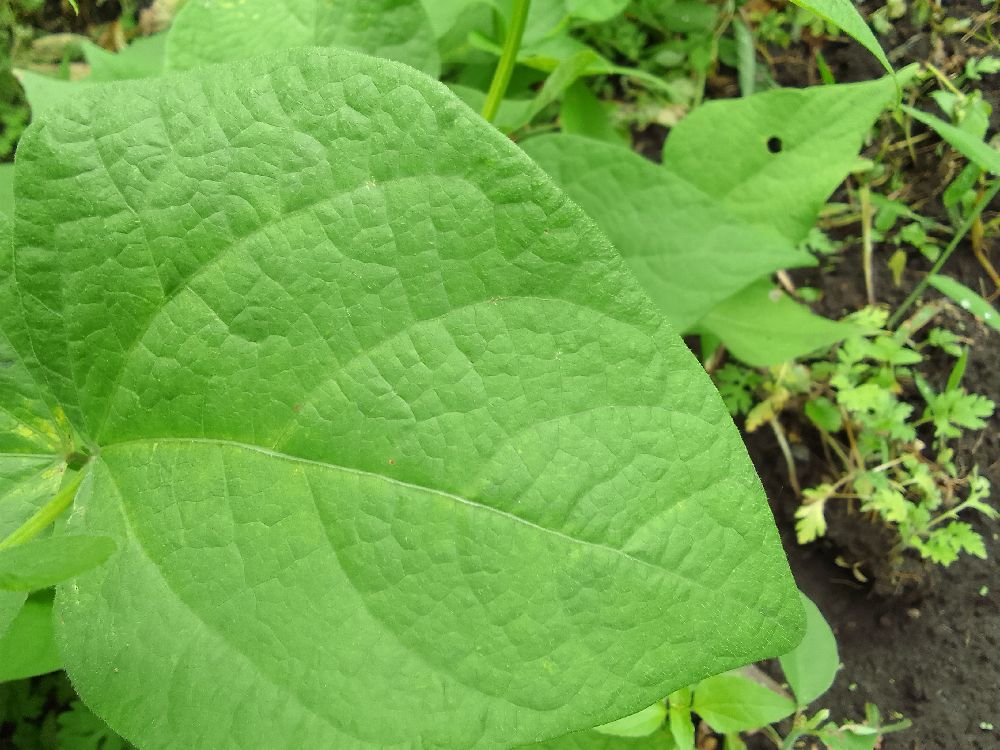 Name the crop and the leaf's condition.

common bean, healthy
